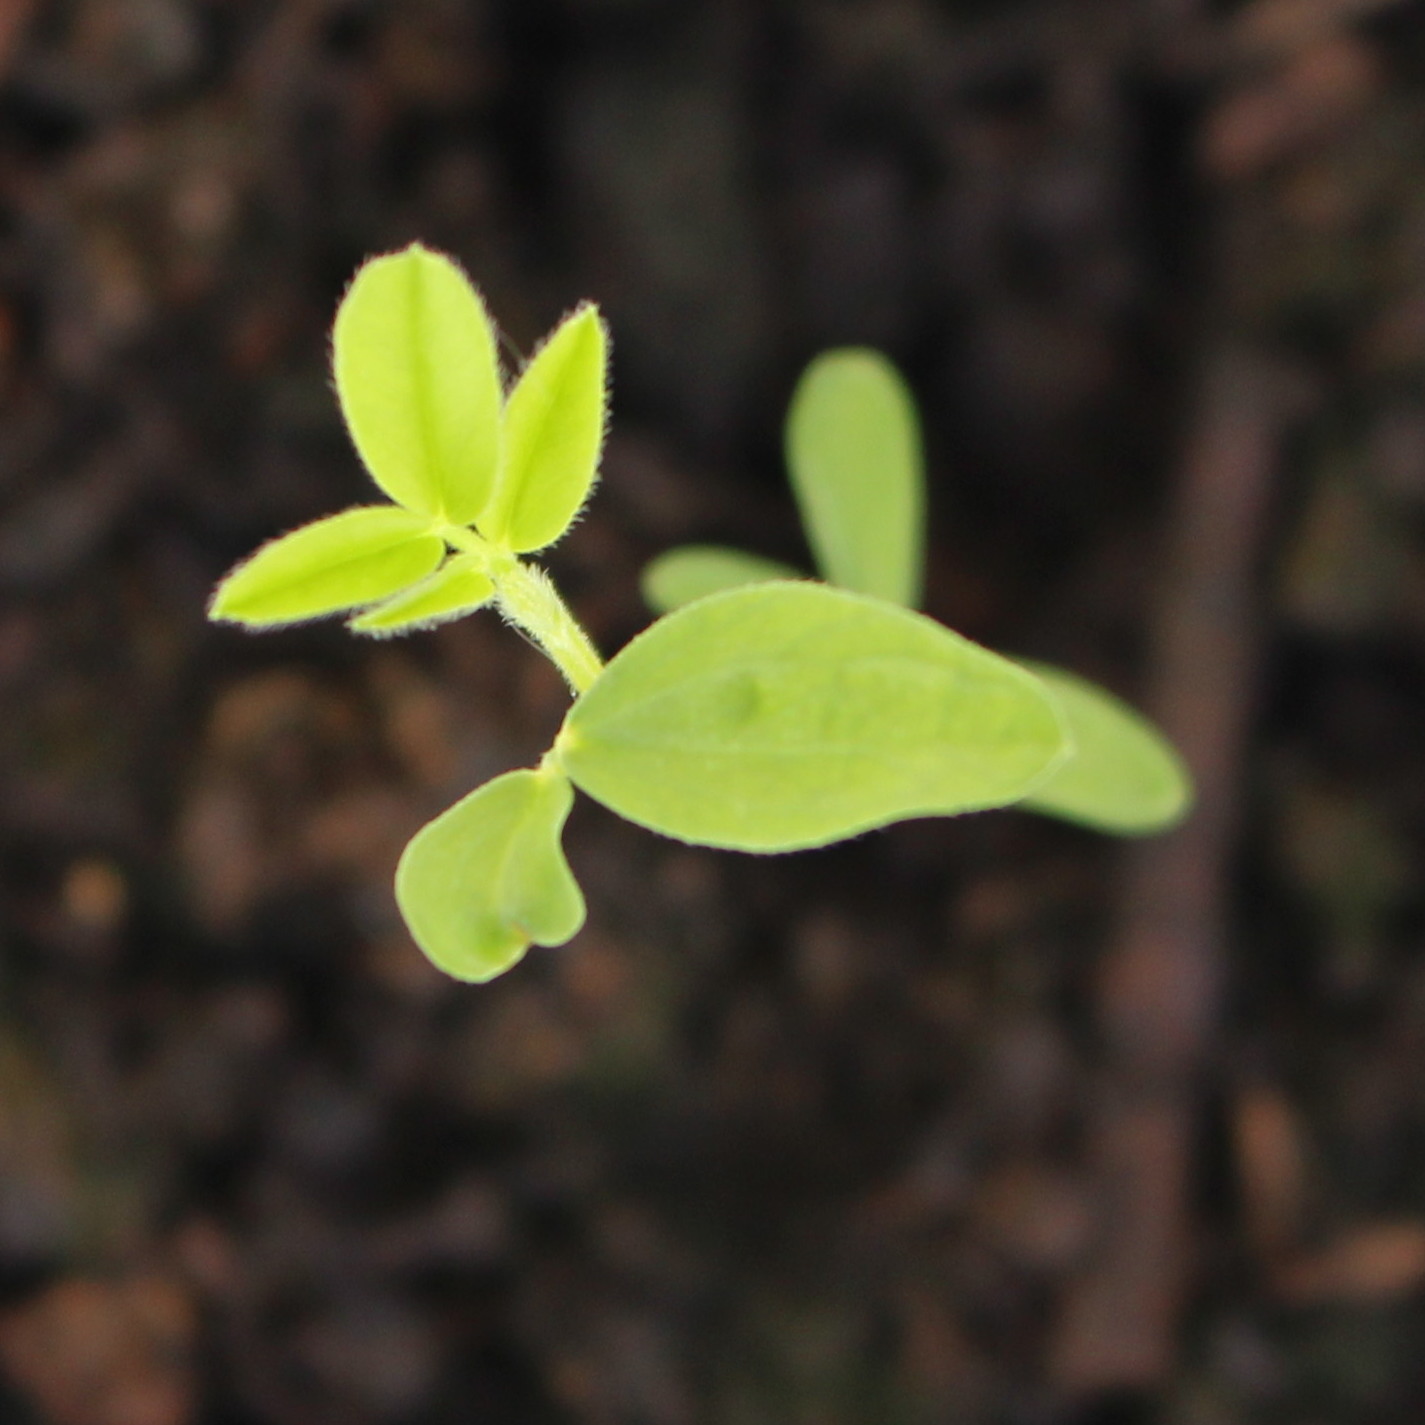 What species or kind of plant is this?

Vicia sativa
